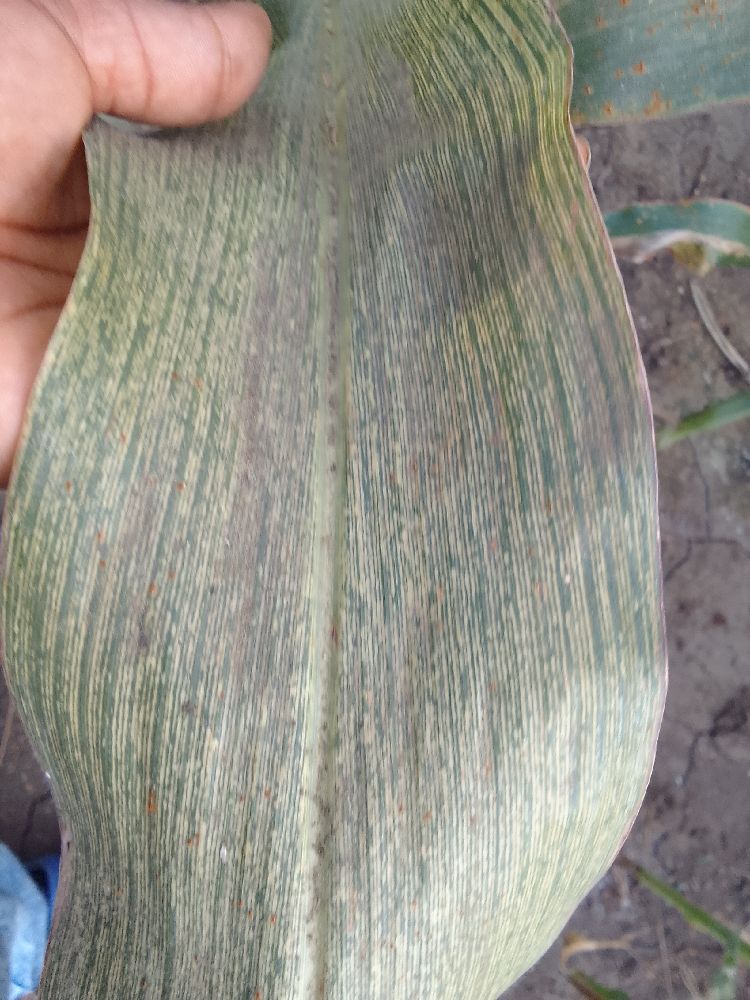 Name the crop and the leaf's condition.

maize, maize streak virus
